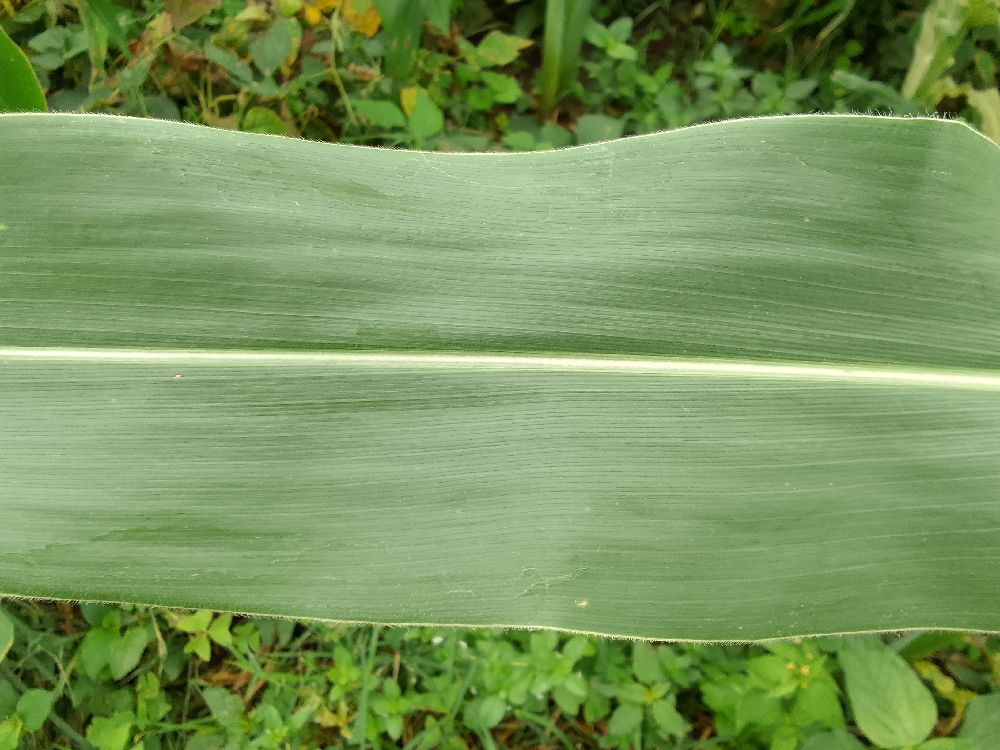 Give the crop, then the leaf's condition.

maize, healthy
